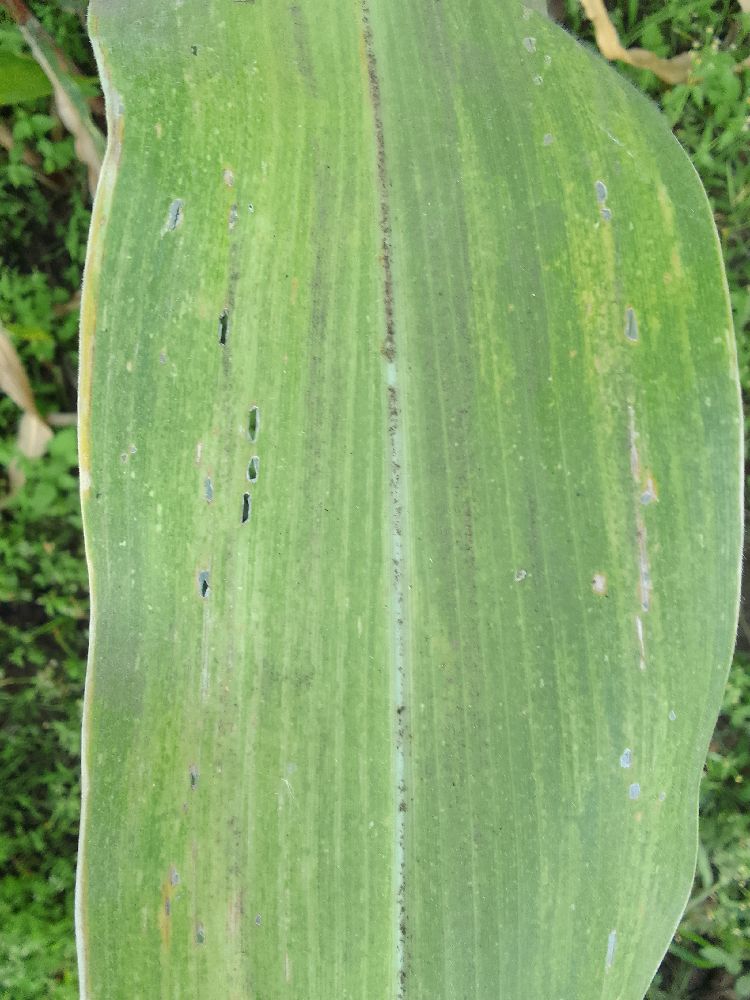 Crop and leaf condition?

maize, maize lethal necrosis
